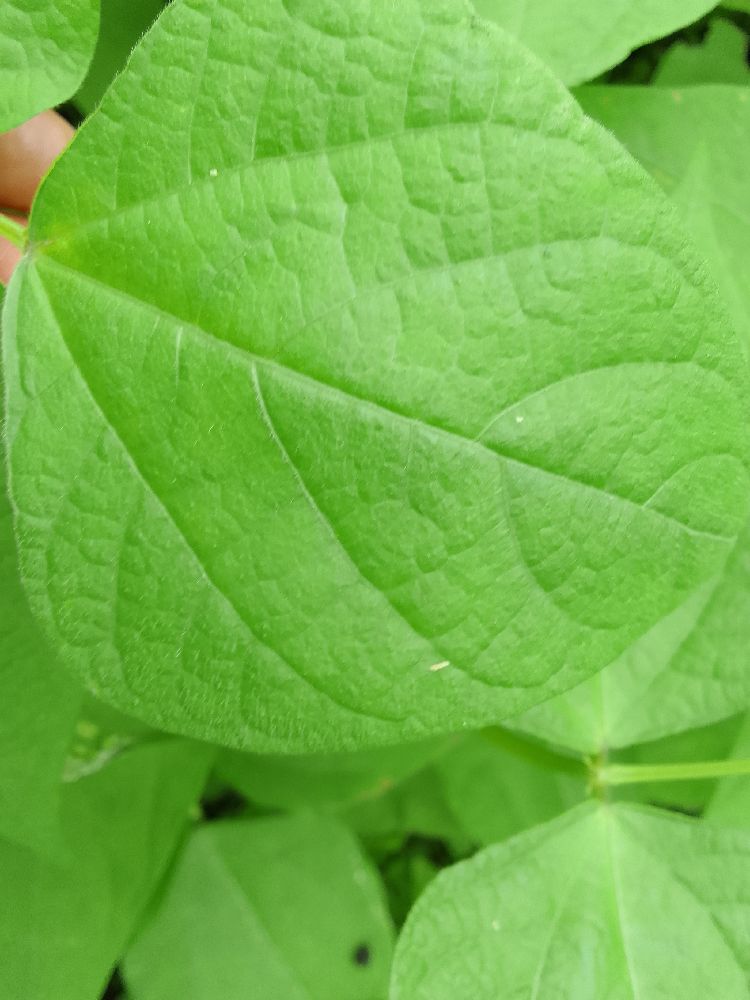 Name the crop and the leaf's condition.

common bean, healthy
